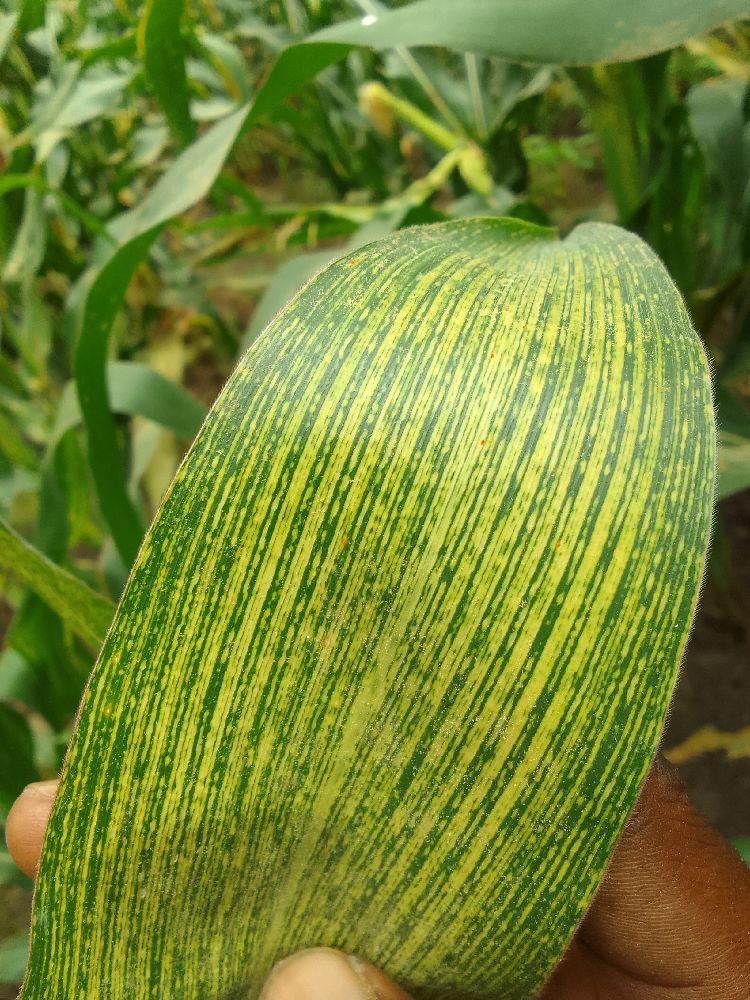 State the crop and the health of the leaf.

maize, maize streak virus
